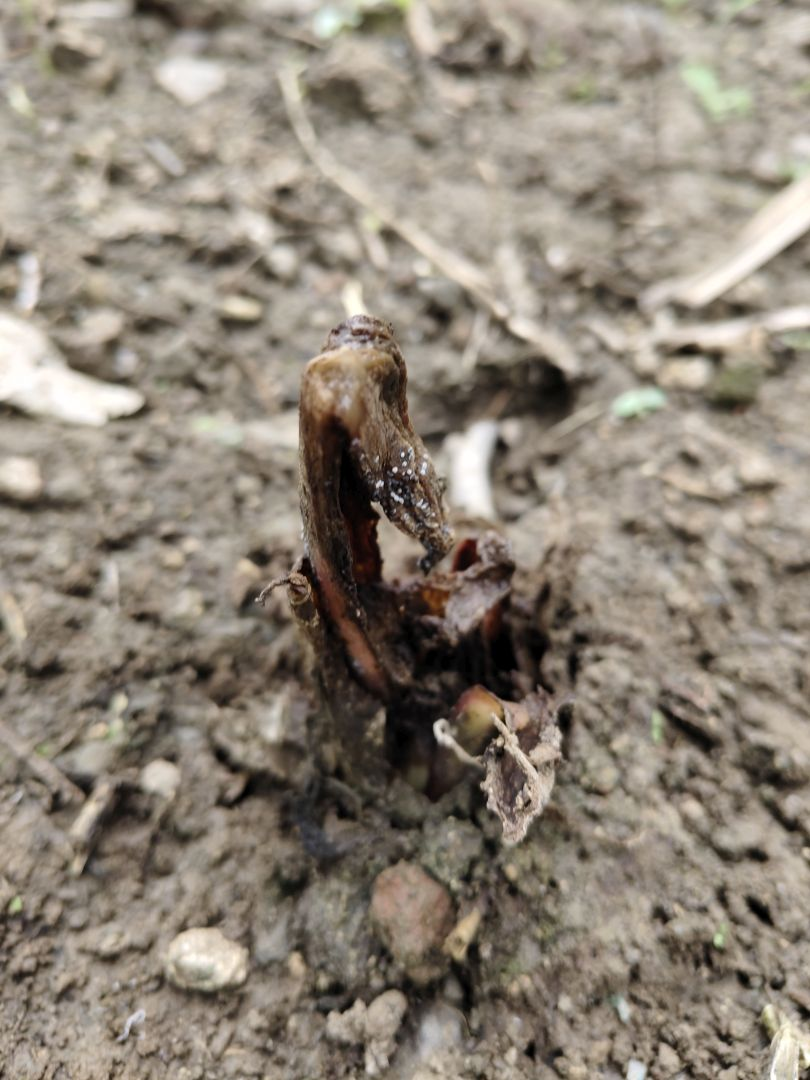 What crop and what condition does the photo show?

taro, root rot
